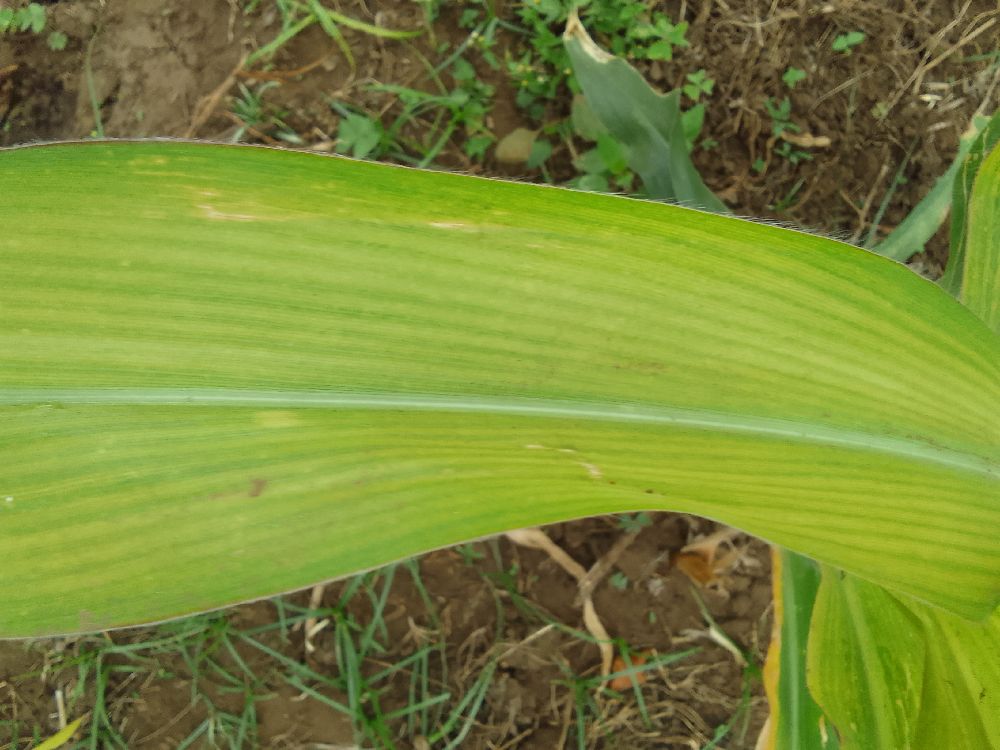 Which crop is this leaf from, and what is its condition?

maize, maize lethal necrosis
